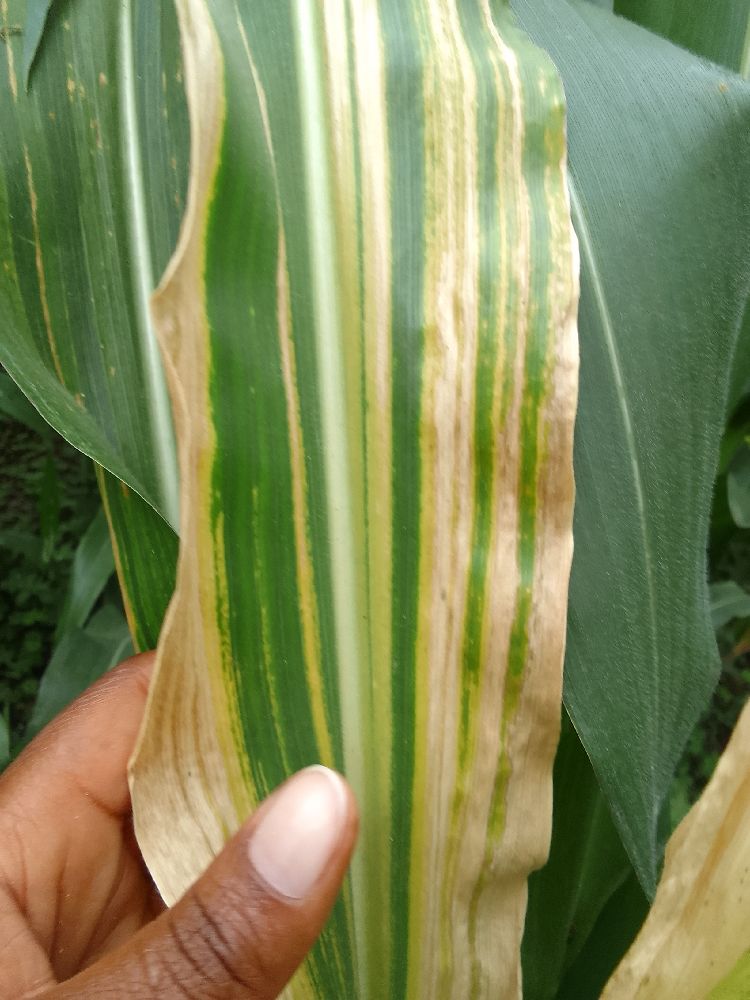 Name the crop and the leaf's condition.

maize, maize lethal necrosis
